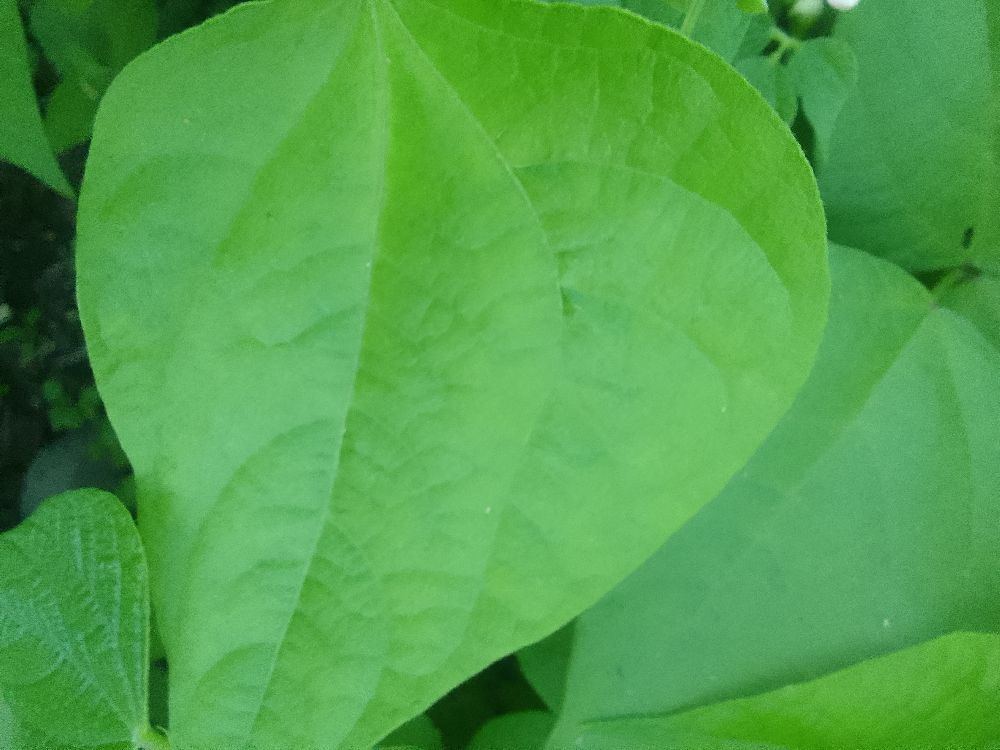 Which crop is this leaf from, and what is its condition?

common bean, healthy
